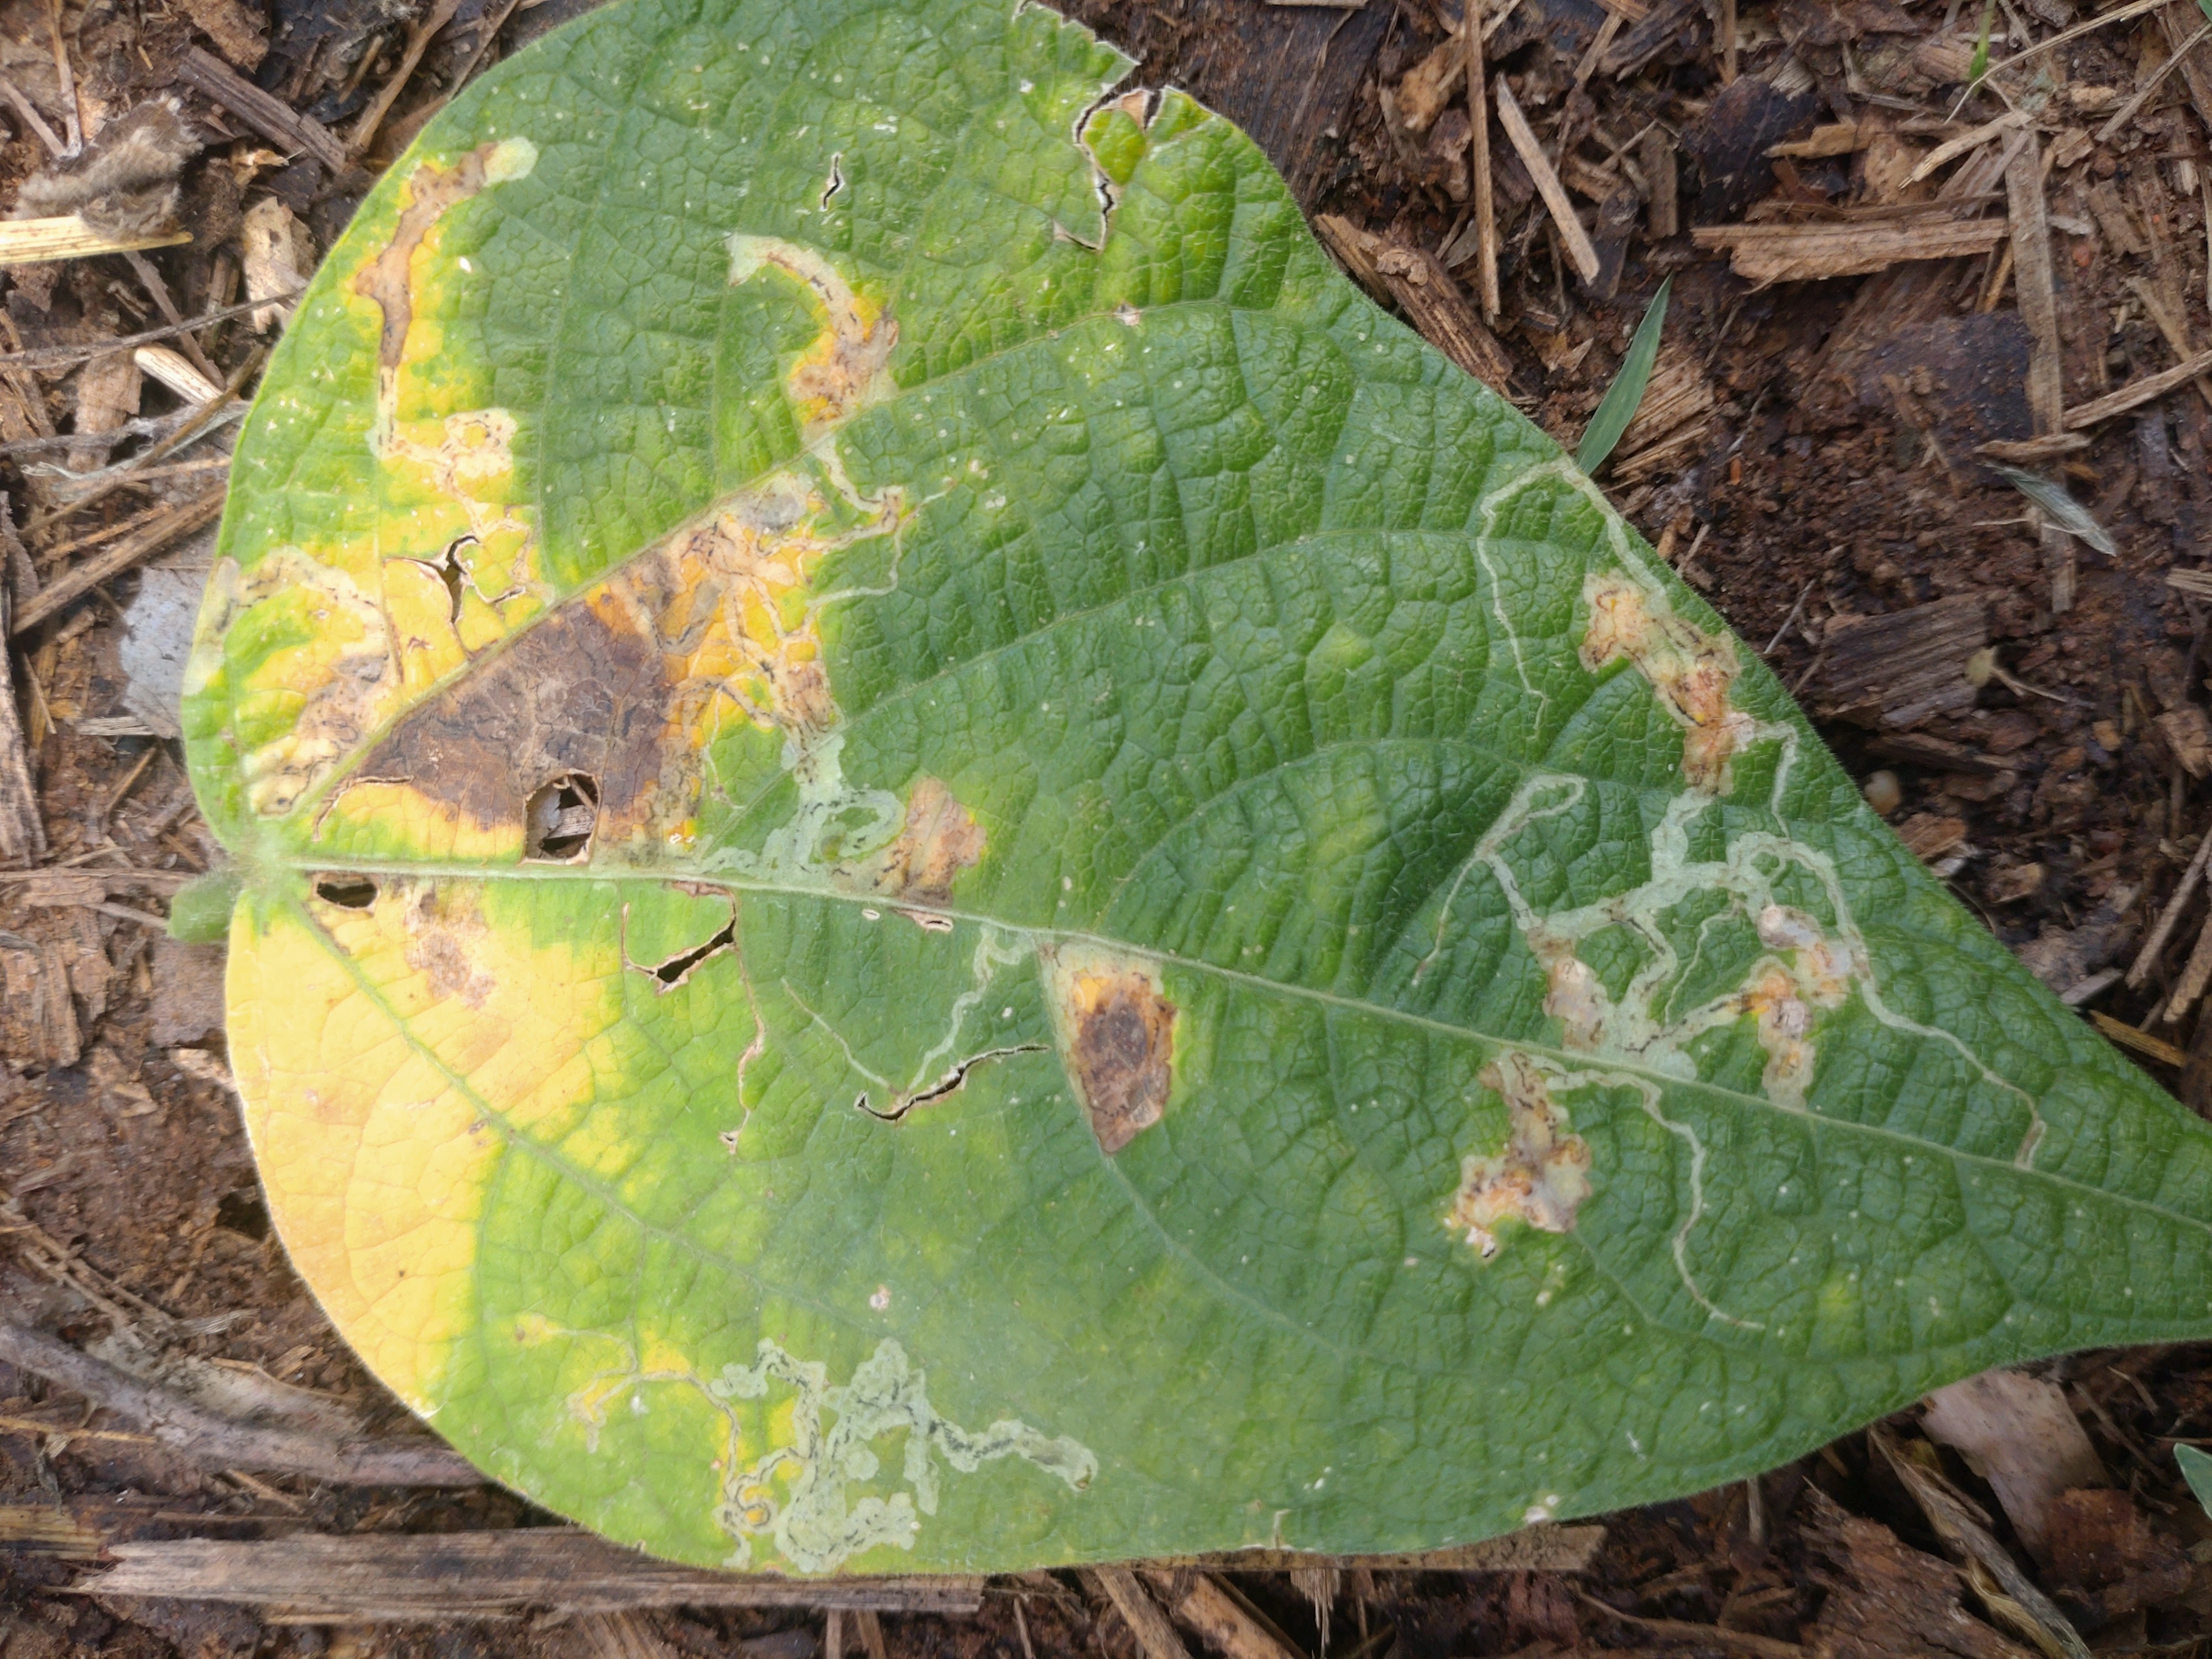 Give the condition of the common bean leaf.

anthracnose
